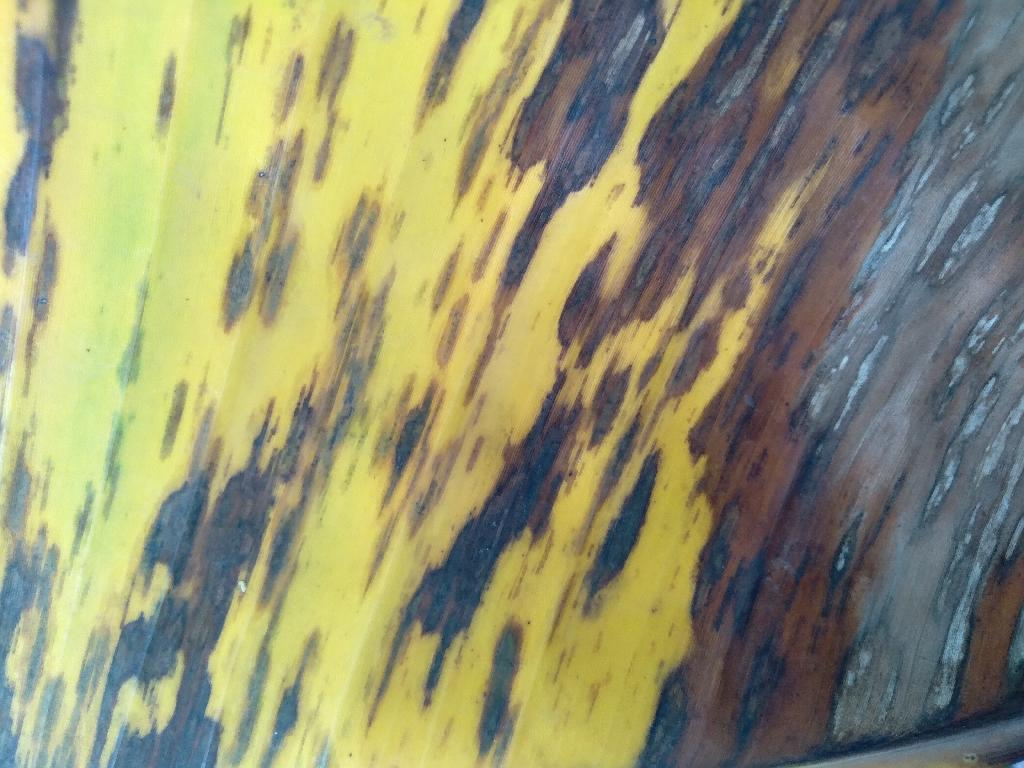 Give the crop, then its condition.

banana, black sigatoka
